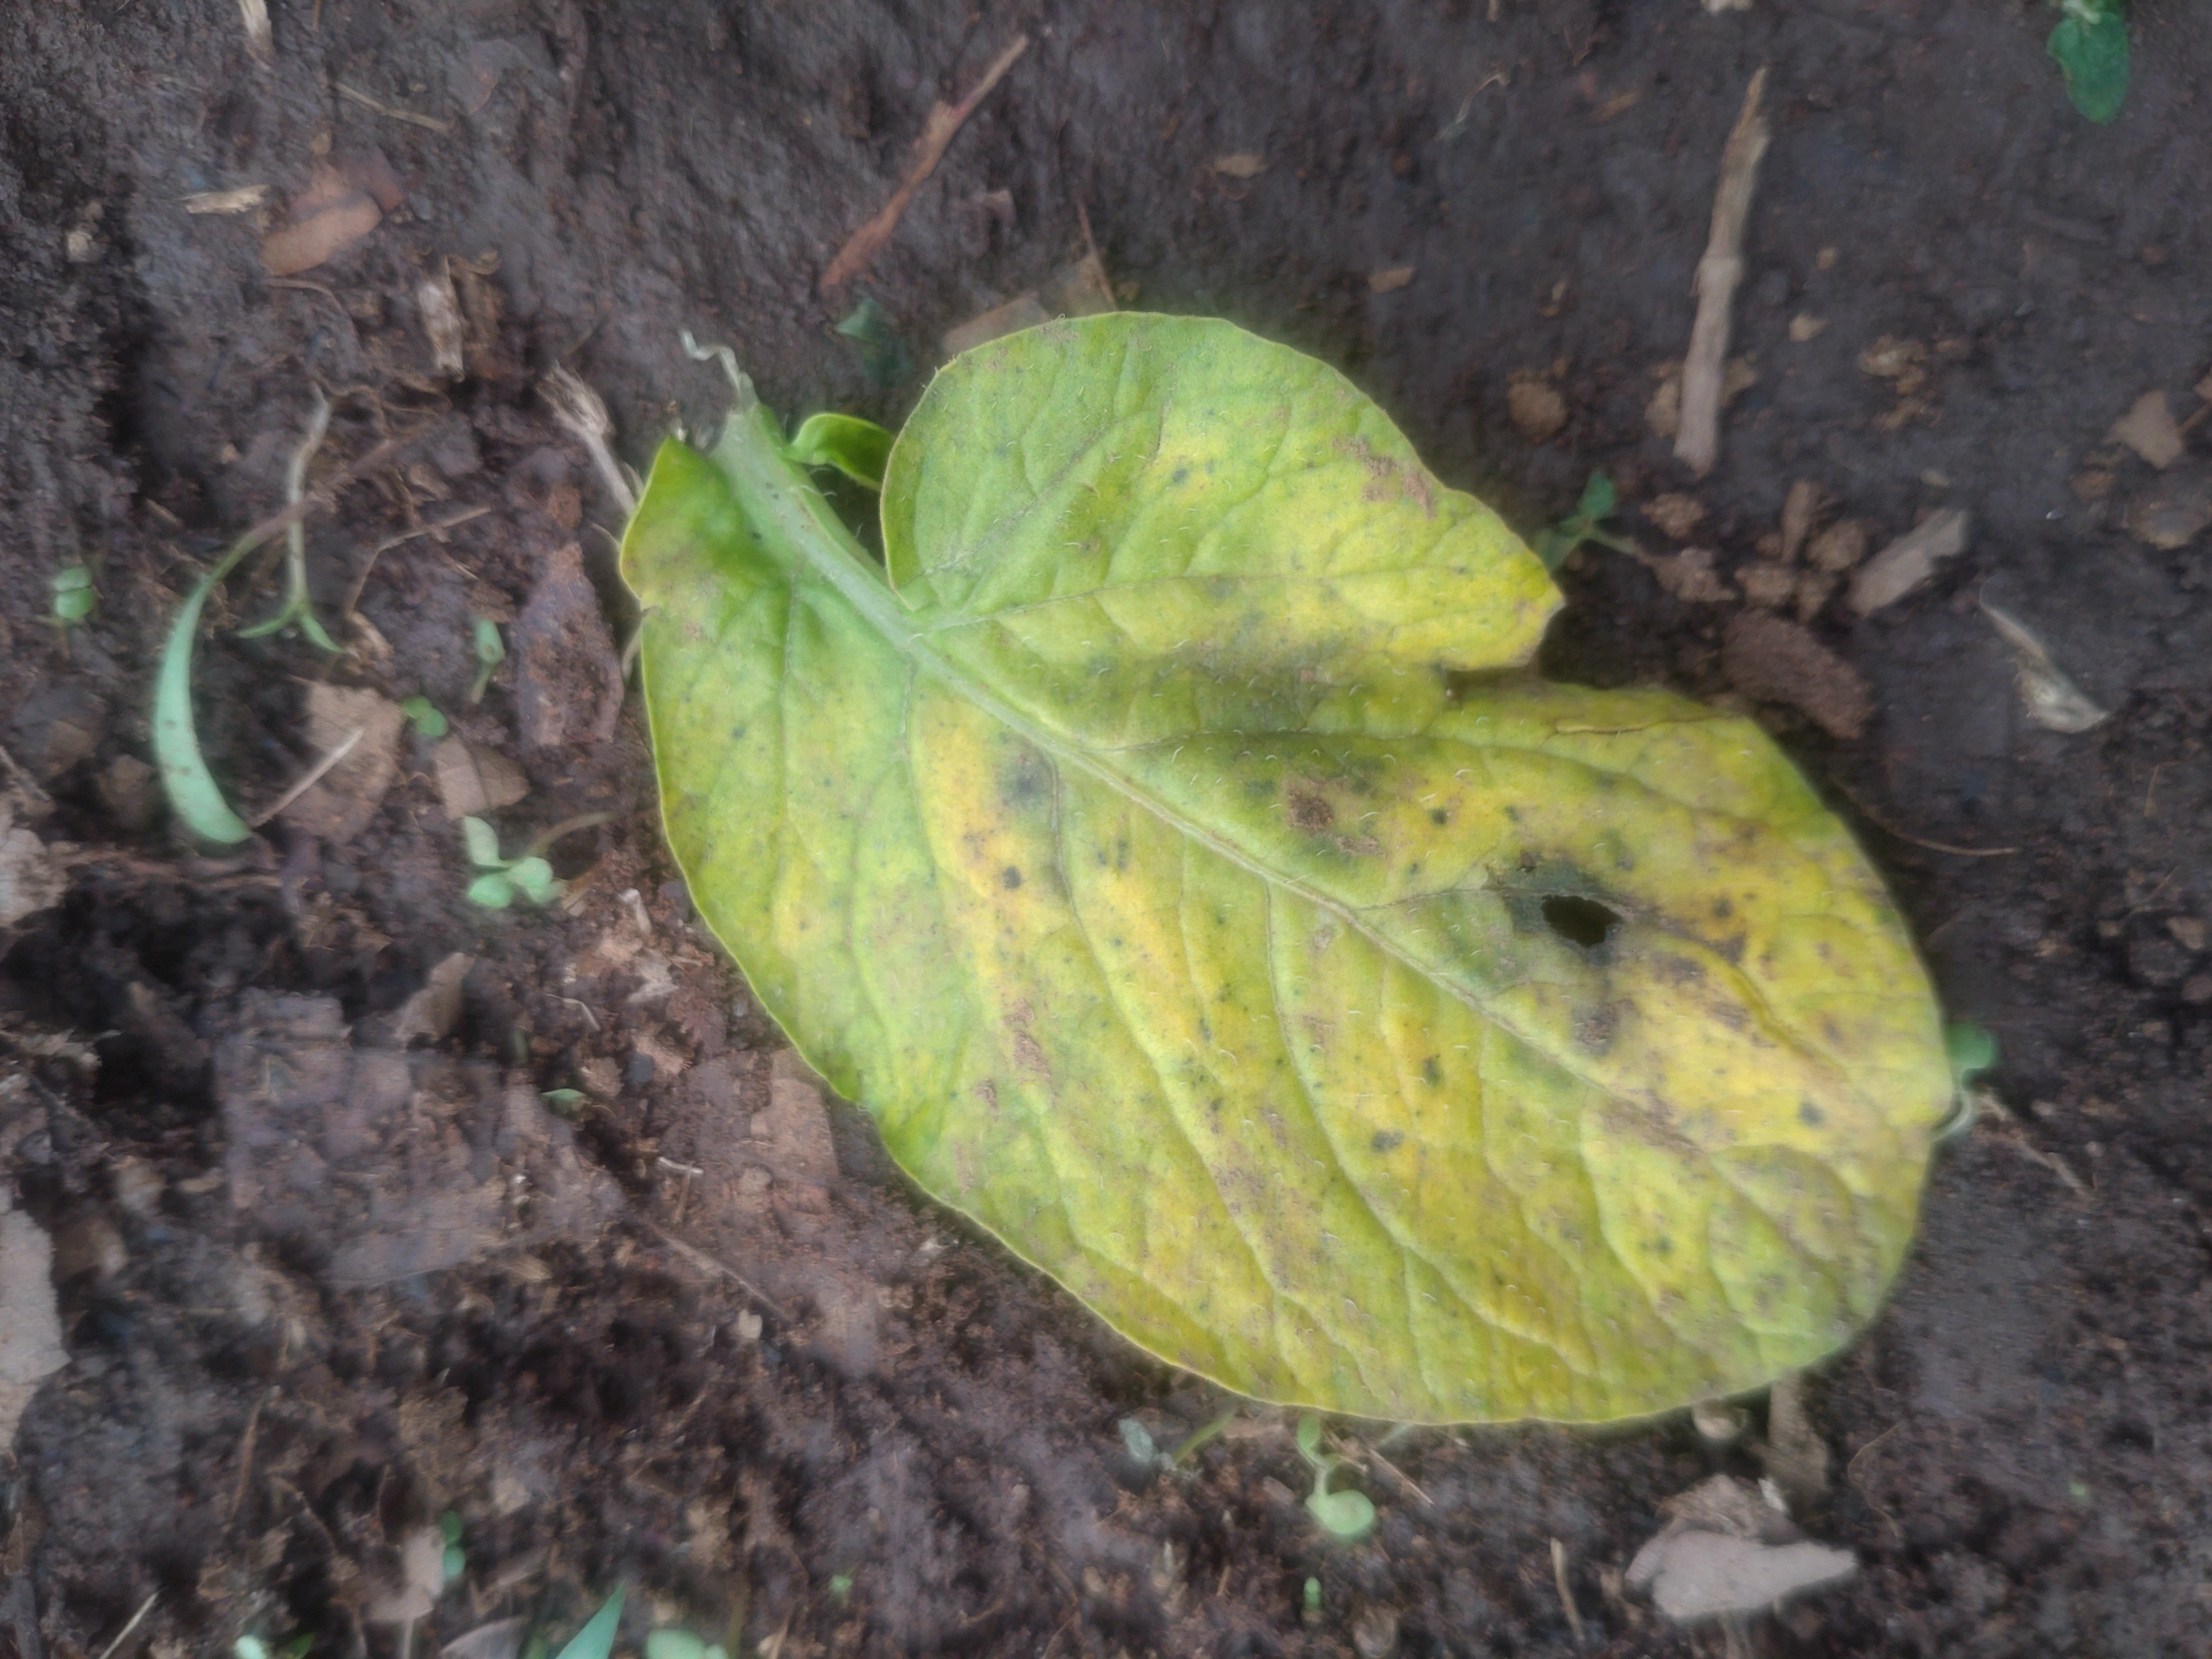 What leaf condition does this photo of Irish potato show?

late blight
